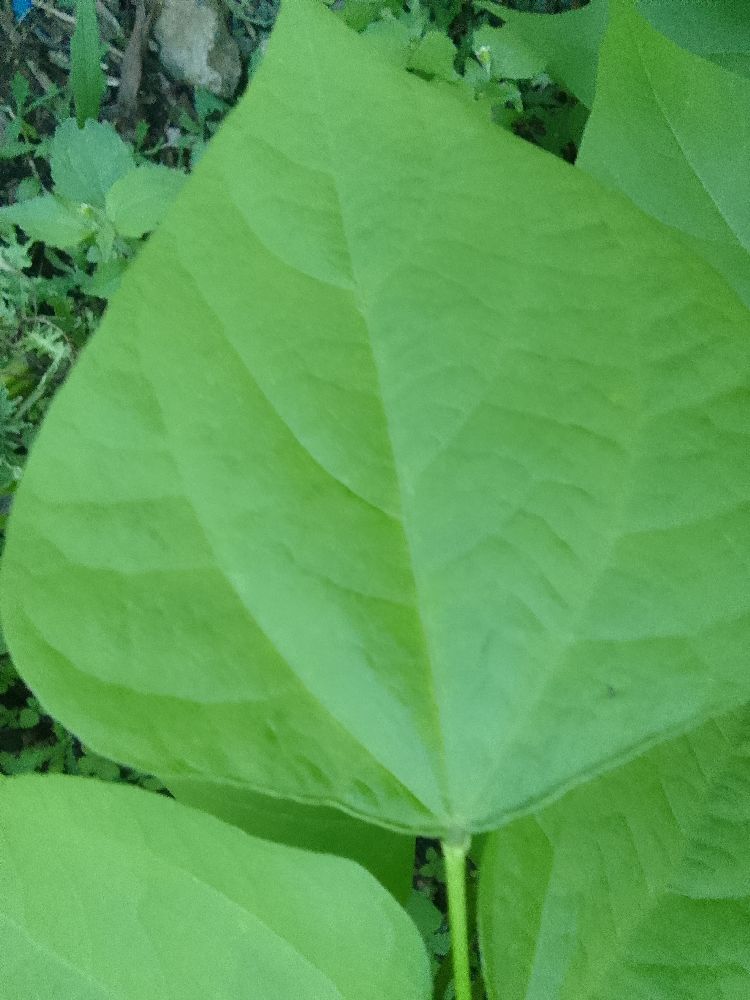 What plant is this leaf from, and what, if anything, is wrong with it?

common bean, healthy
